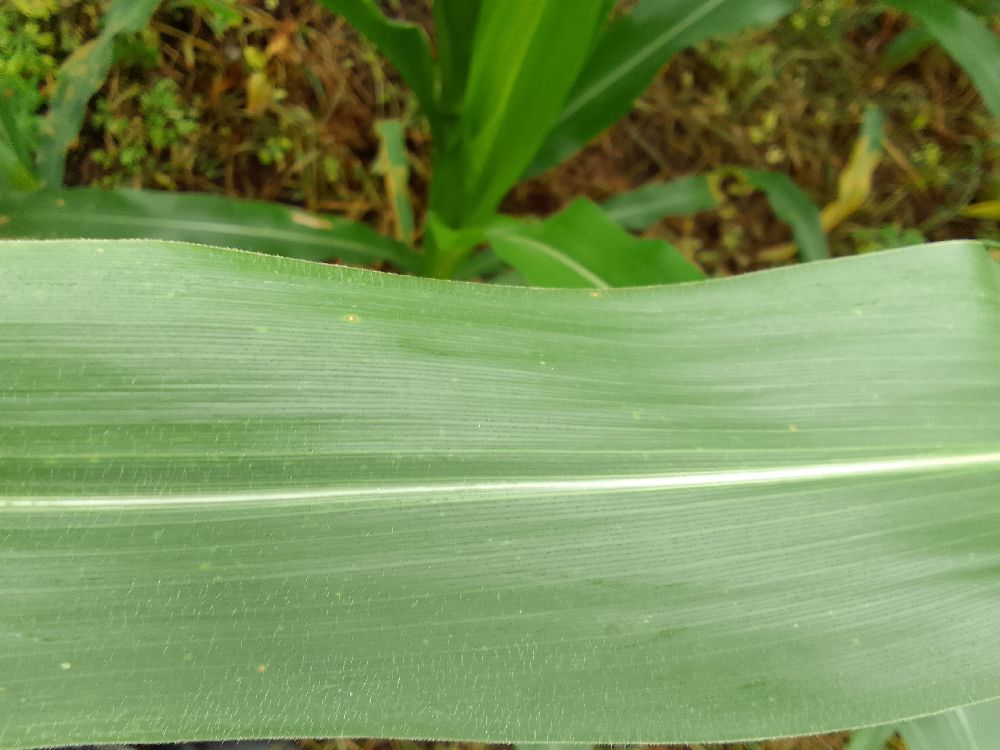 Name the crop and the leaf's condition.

maize, healthy
